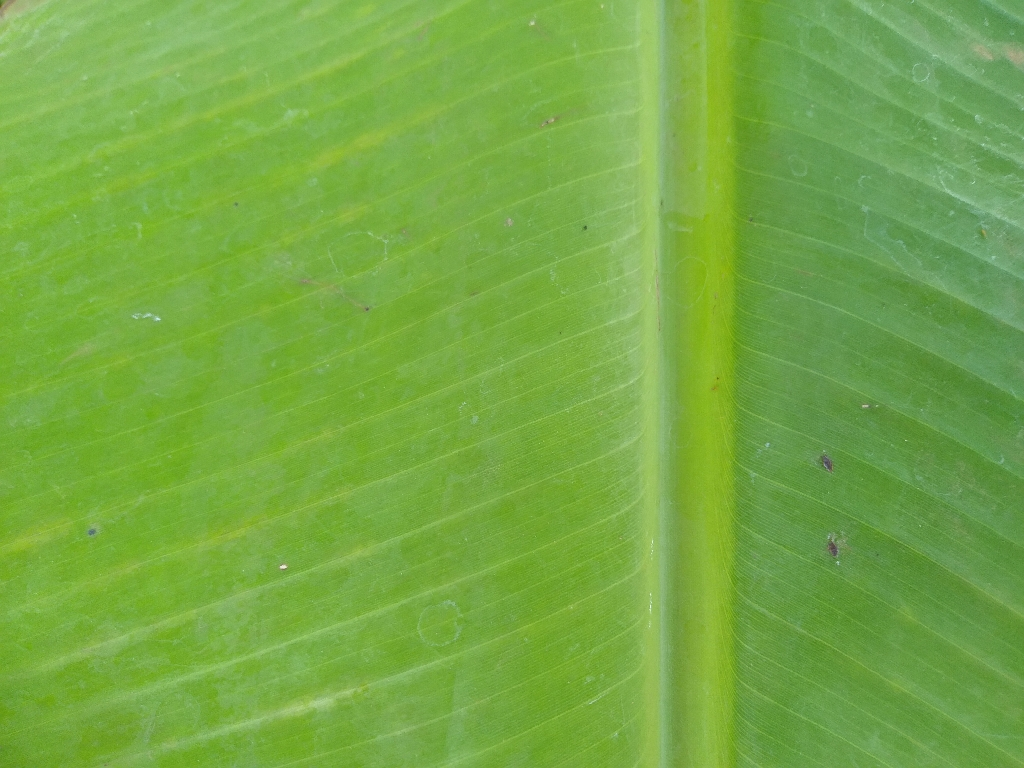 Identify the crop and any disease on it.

banana, healthy
